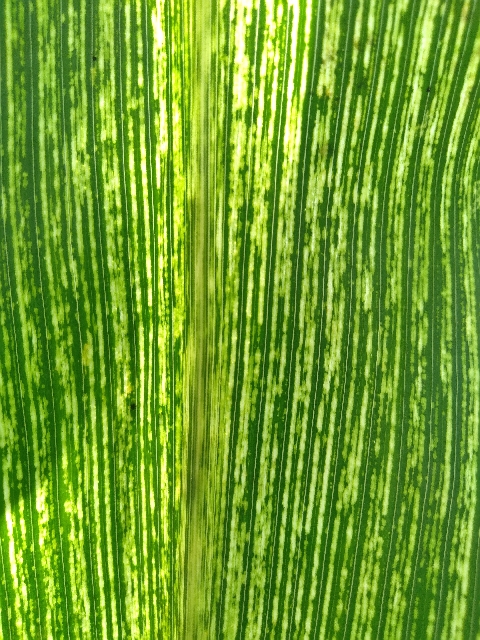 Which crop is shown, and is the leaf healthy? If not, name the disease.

maize, maize streak virus
